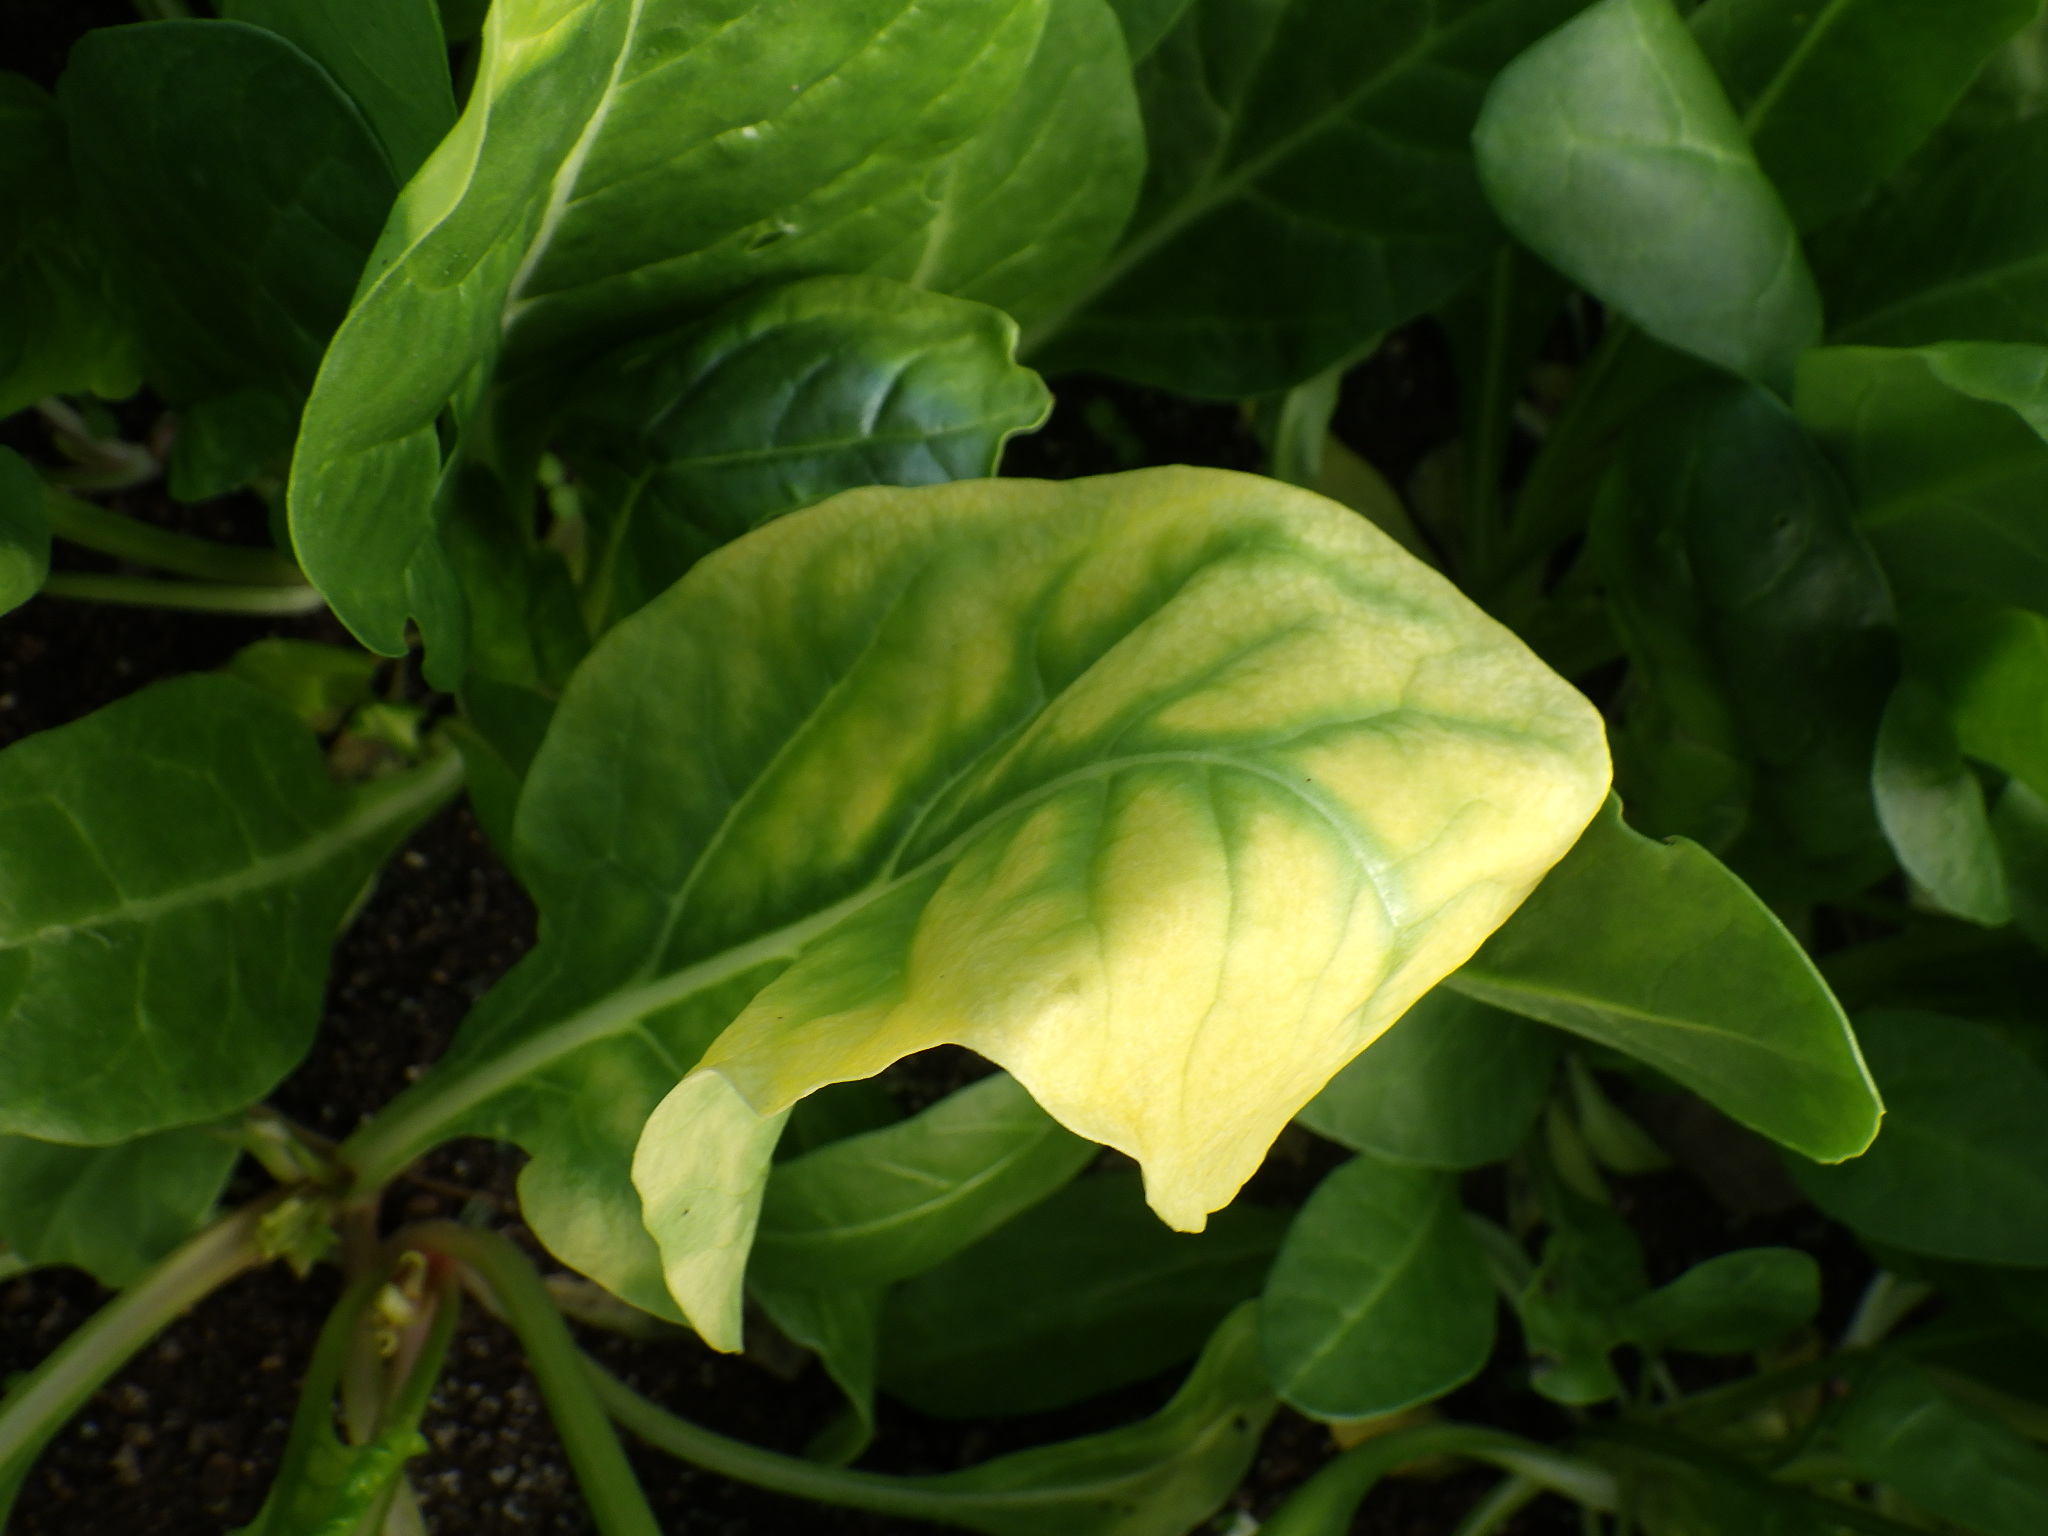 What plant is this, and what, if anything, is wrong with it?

chard, chlorosis
